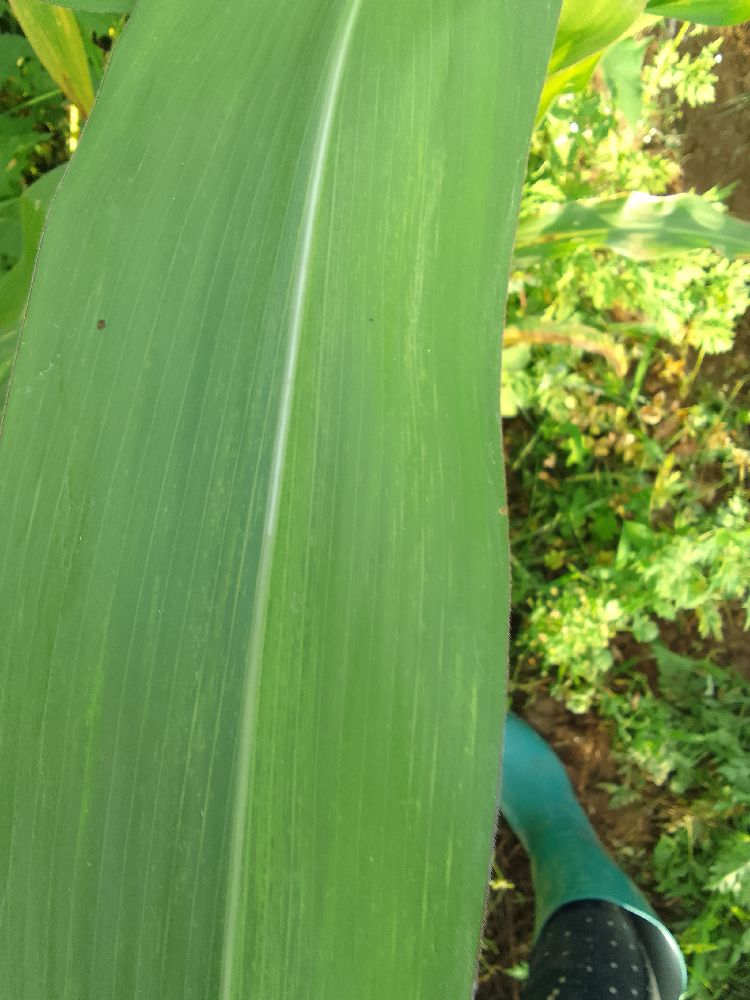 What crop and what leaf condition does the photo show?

maize, maize lethal necrosis
